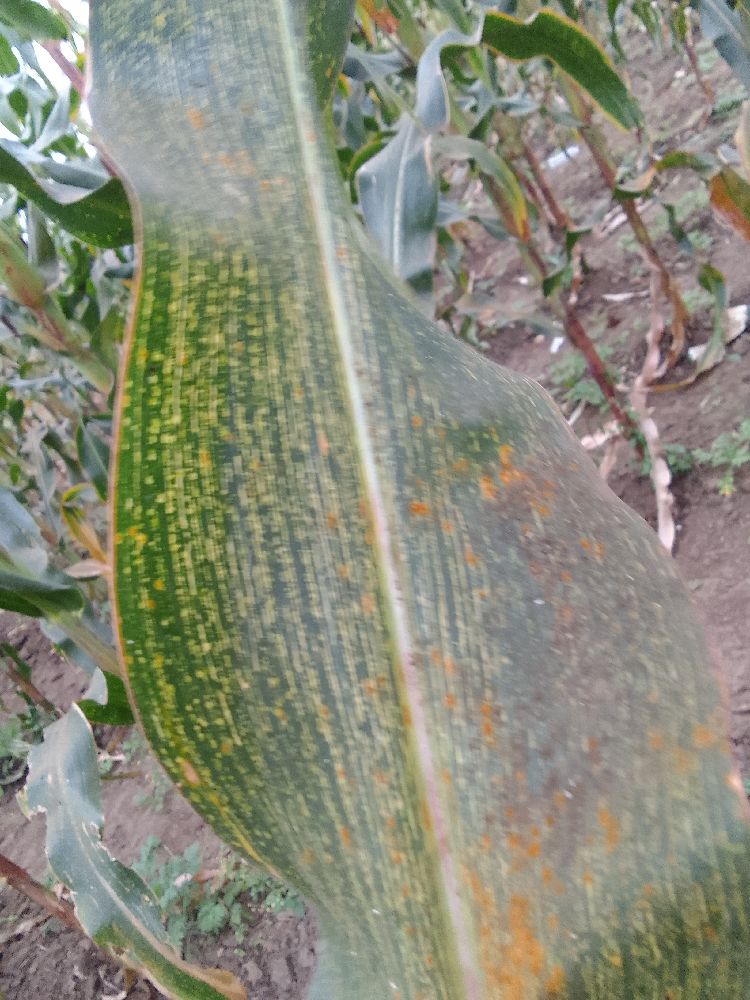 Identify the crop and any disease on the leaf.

maize, maize streak virus
